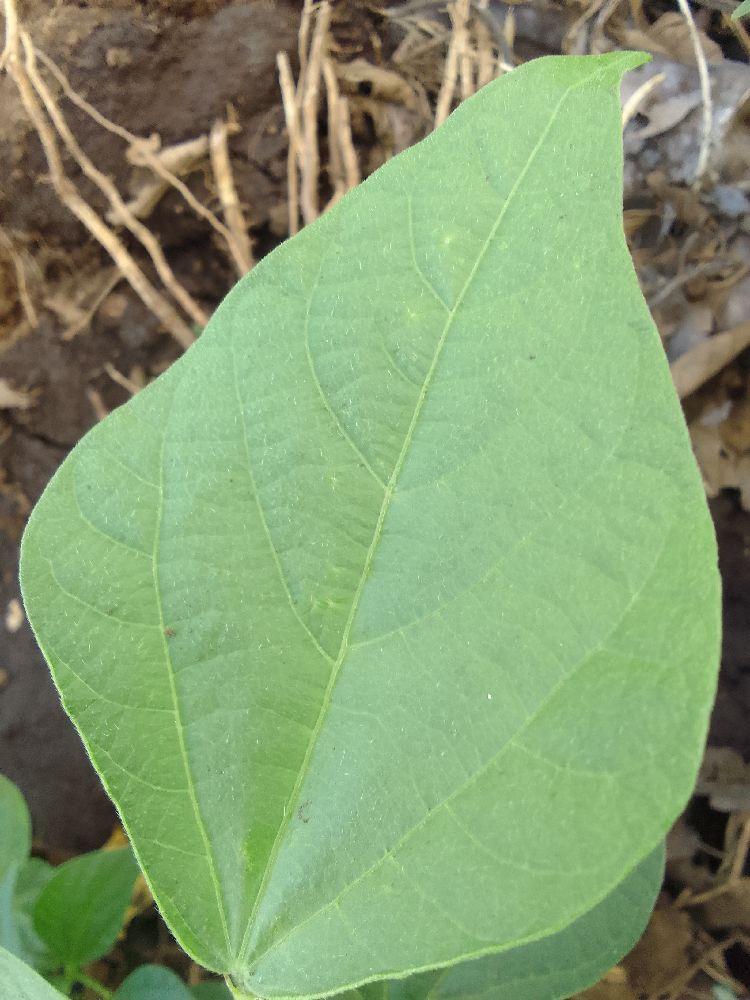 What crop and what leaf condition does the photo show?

common bean, healthy
